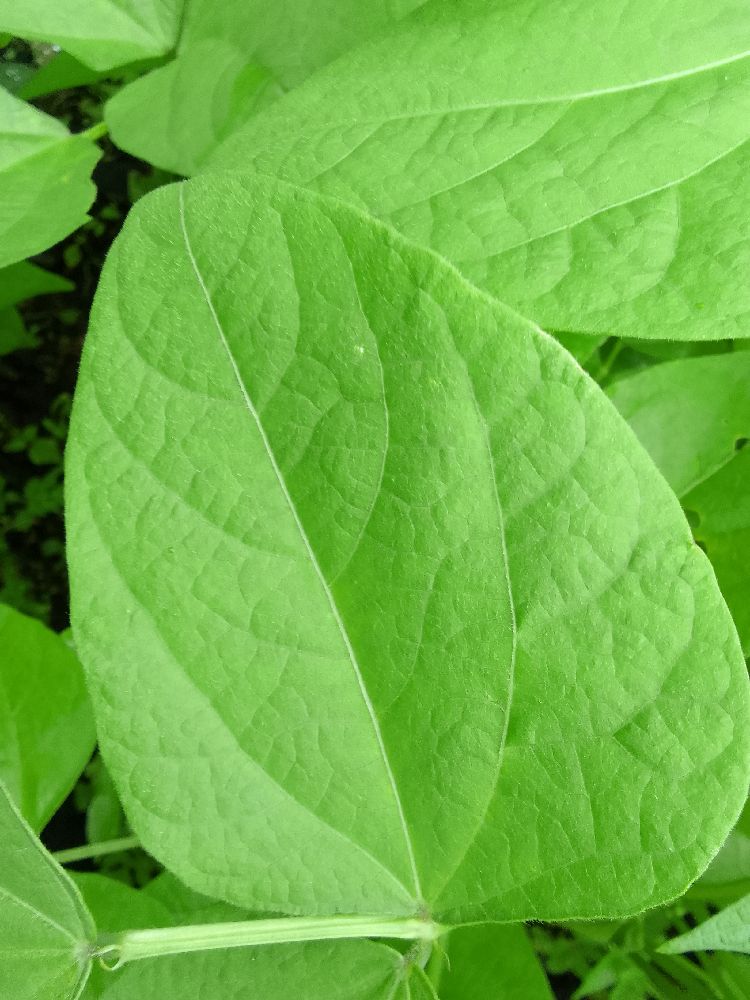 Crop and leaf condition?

common bean, healthy
